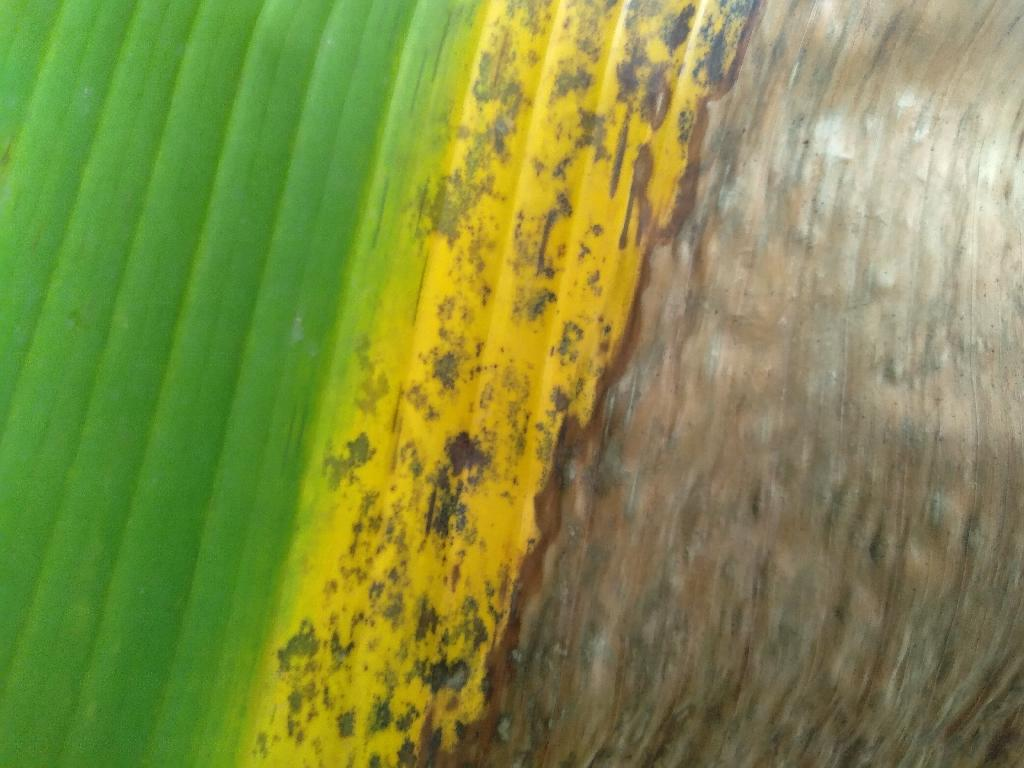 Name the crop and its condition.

banana, black sigatoka
